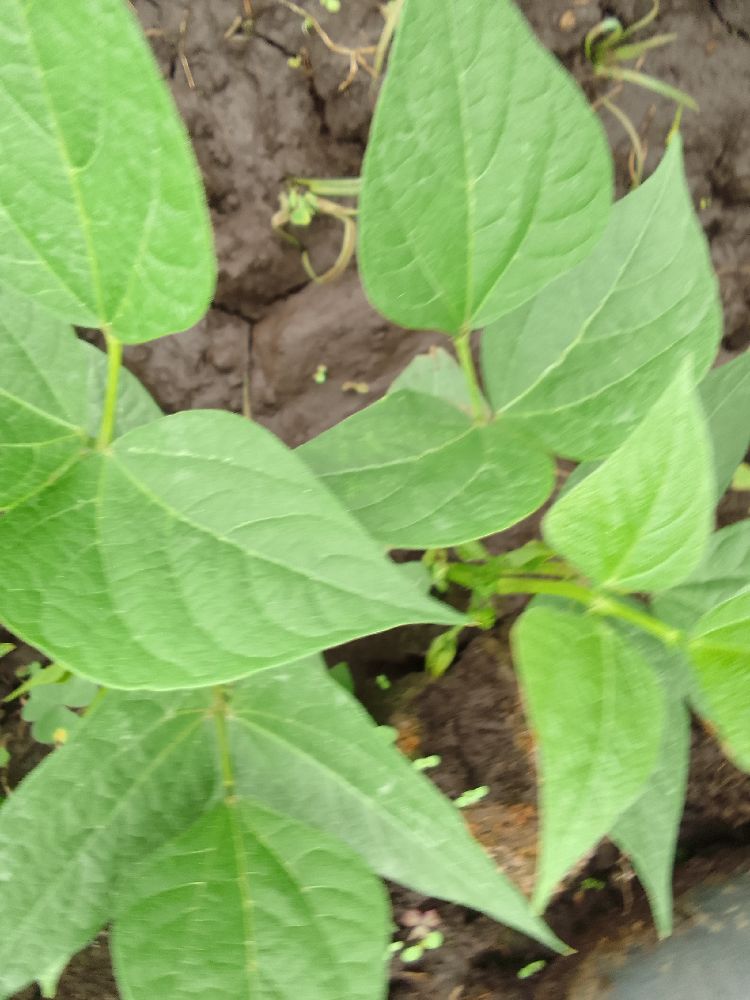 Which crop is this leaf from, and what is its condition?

common bean, healthy
